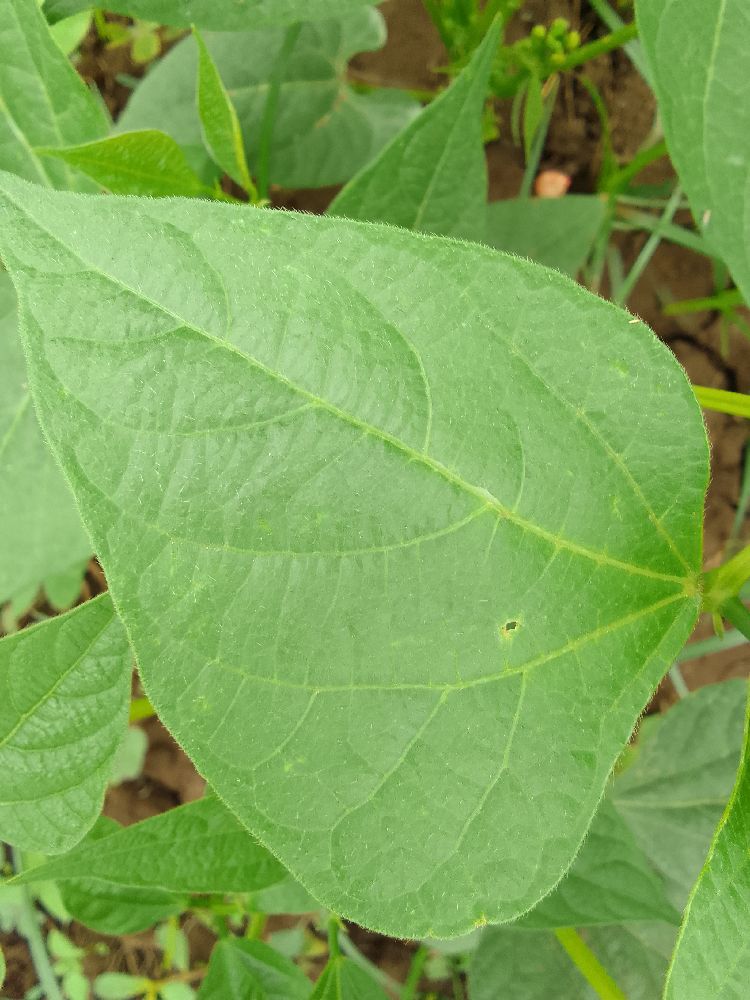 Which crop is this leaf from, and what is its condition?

common bean, healthy
